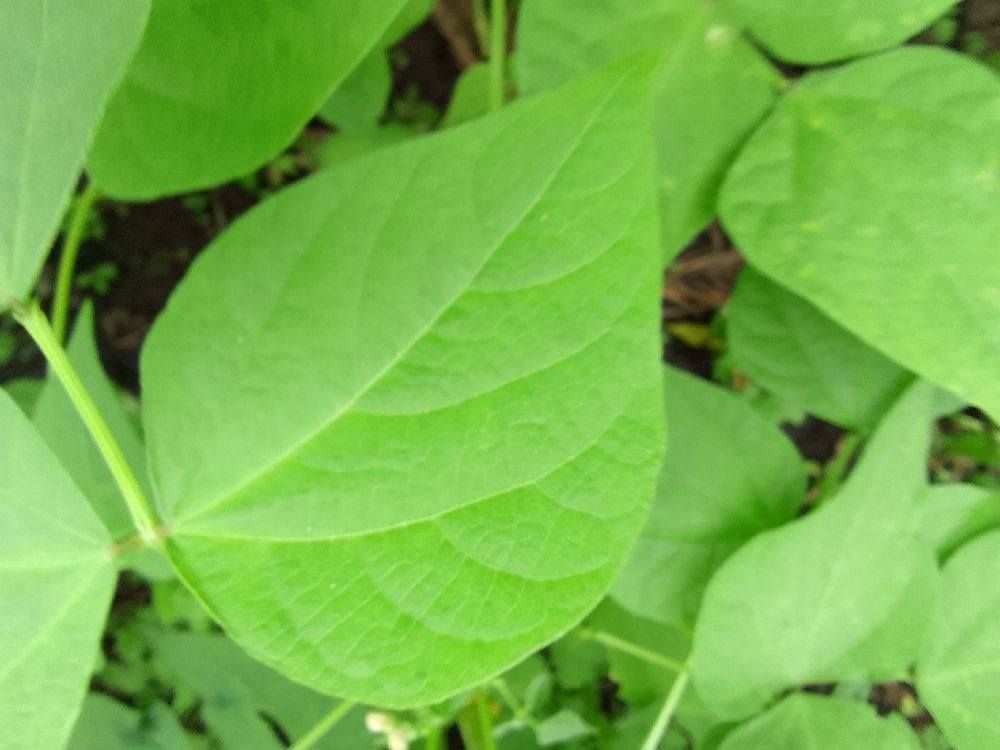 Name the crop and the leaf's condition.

common bean, healthy
